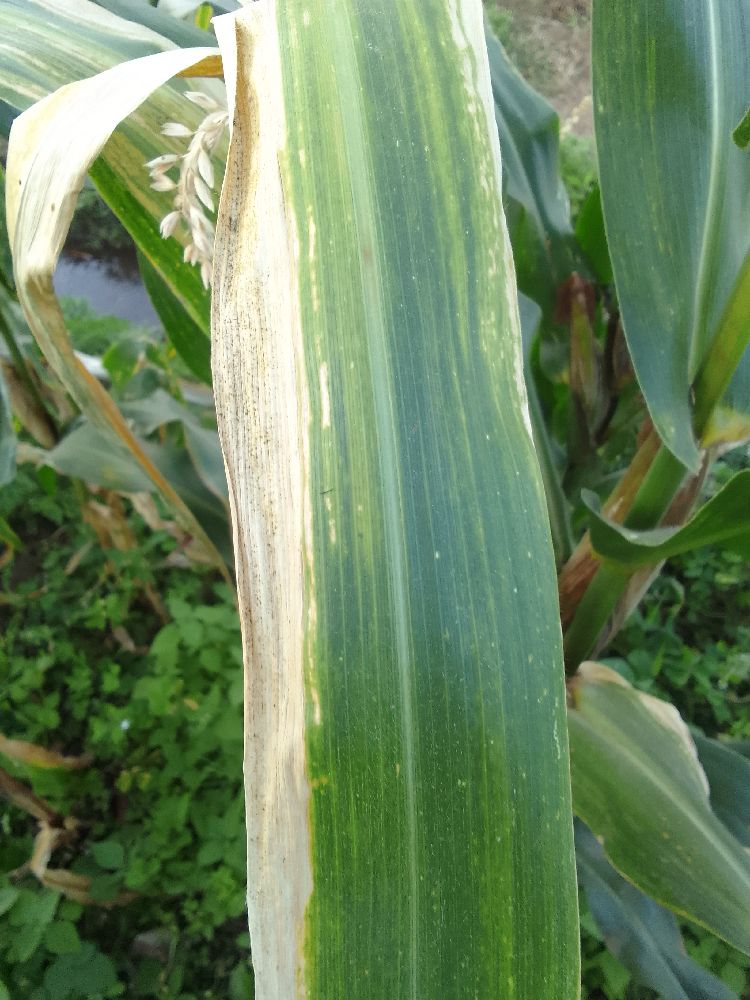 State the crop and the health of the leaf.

maize, maize lethal necrosis
